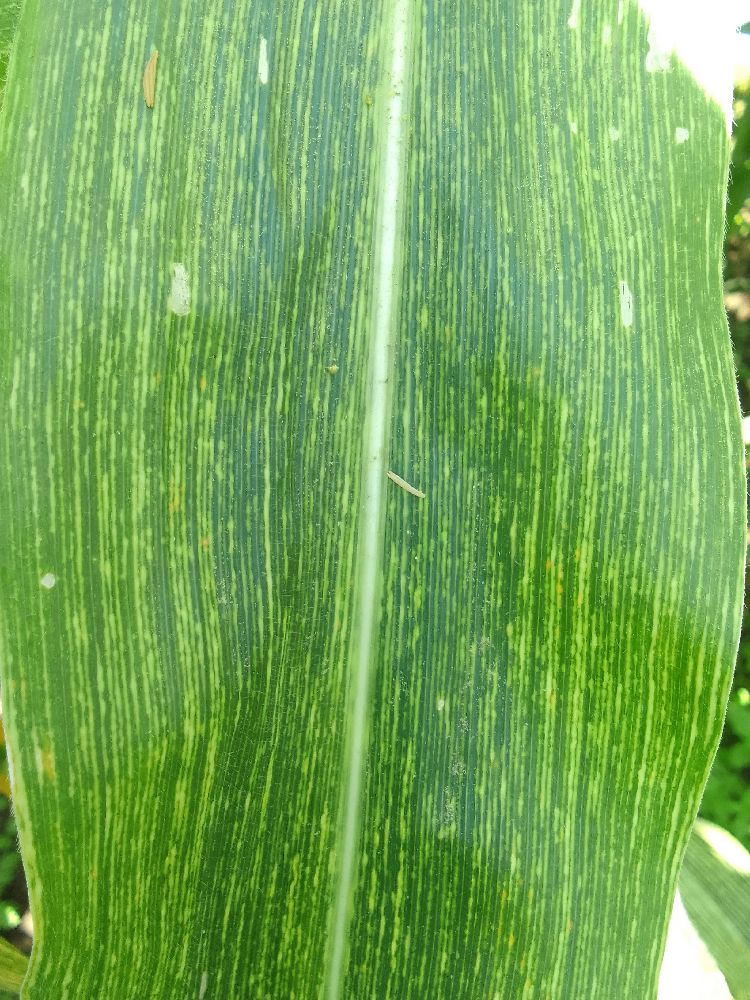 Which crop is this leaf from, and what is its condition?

maize, maize streak virus
